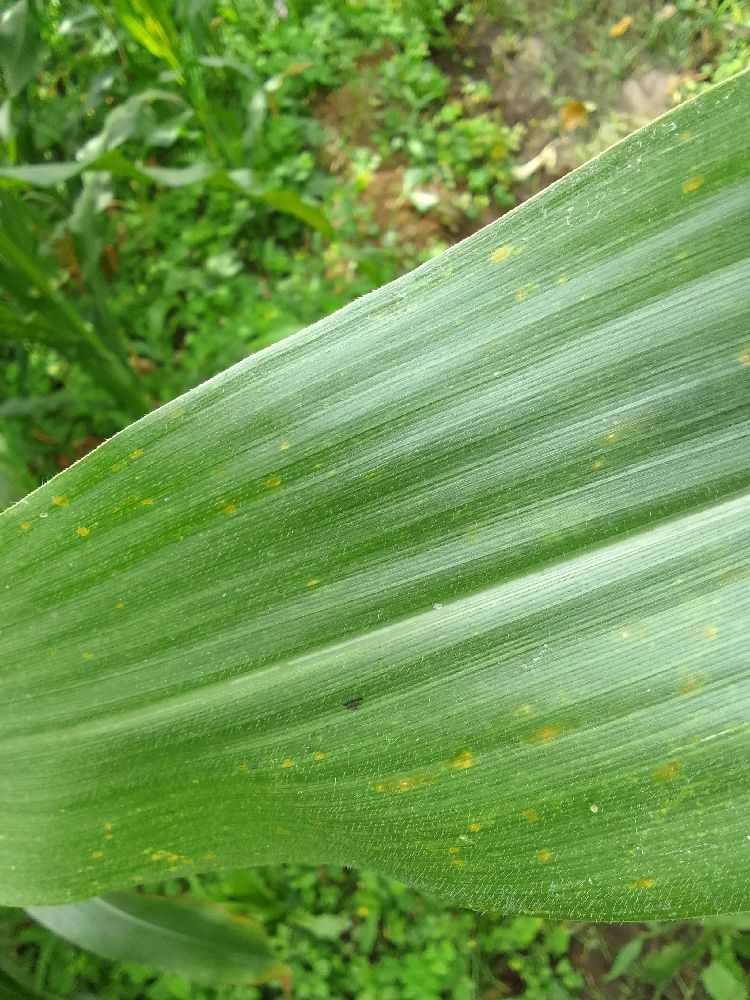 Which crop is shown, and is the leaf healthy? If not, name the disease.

maize, healthy
